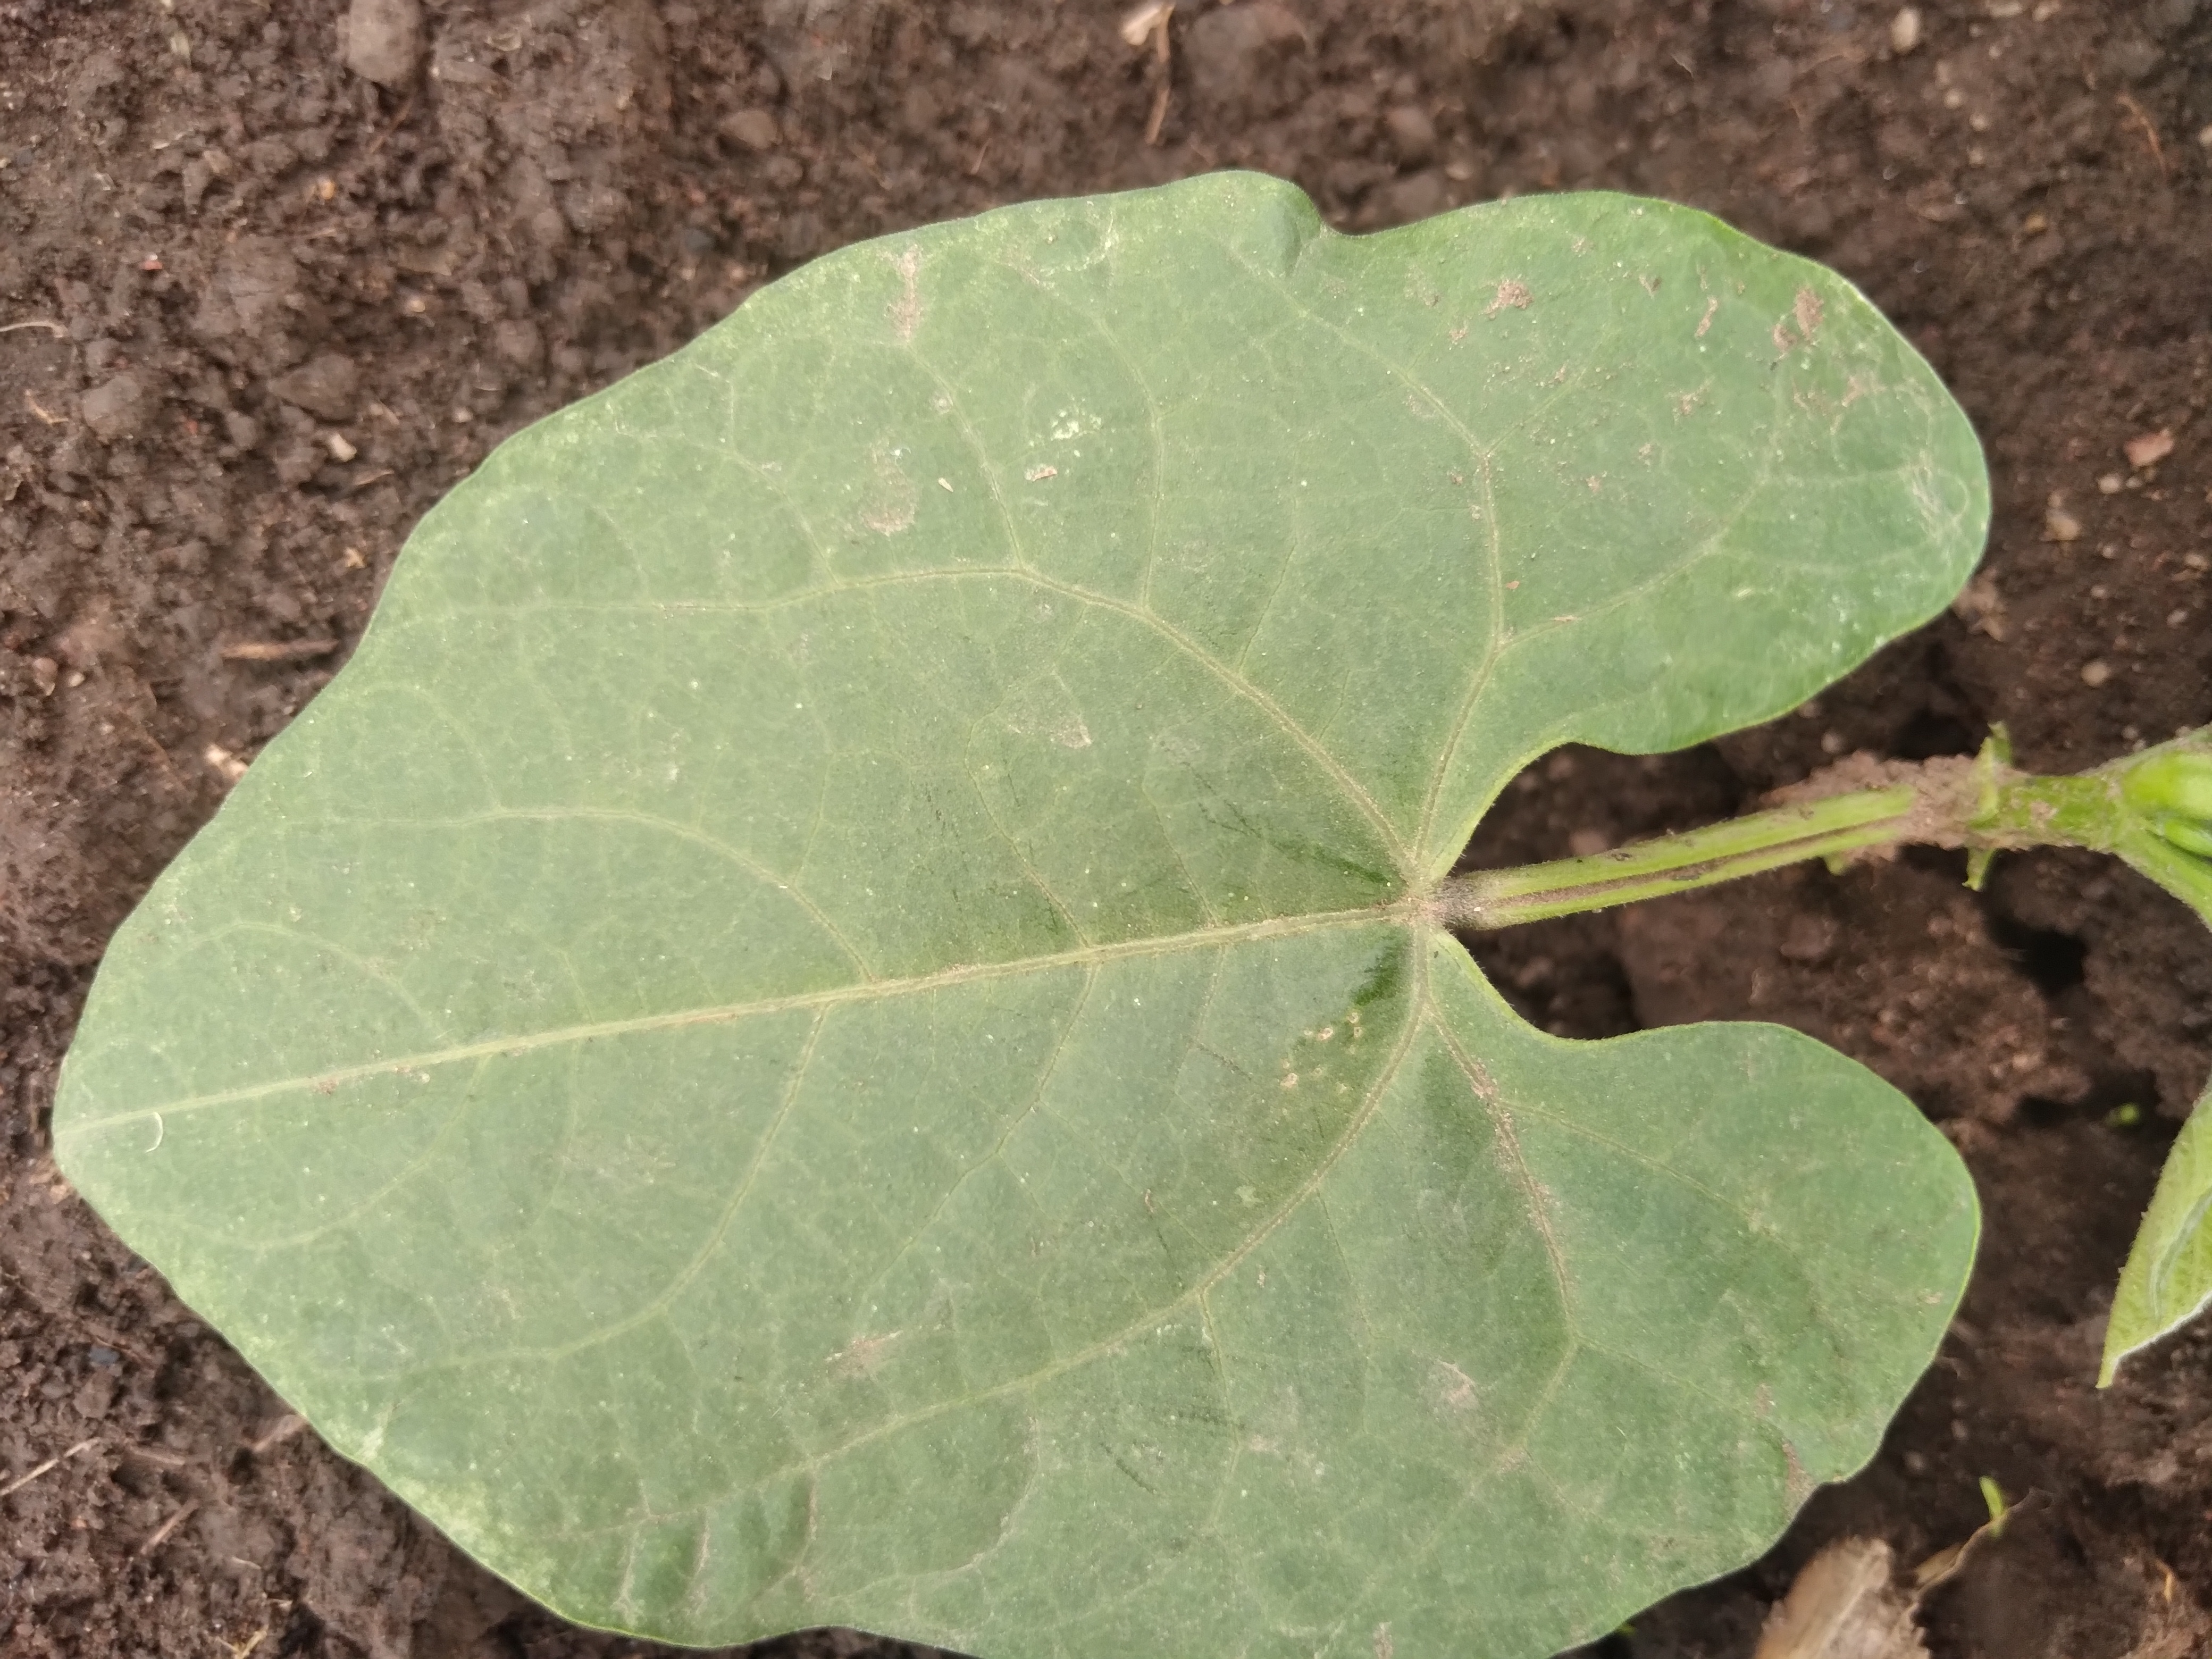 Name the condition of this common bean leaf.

healthy
